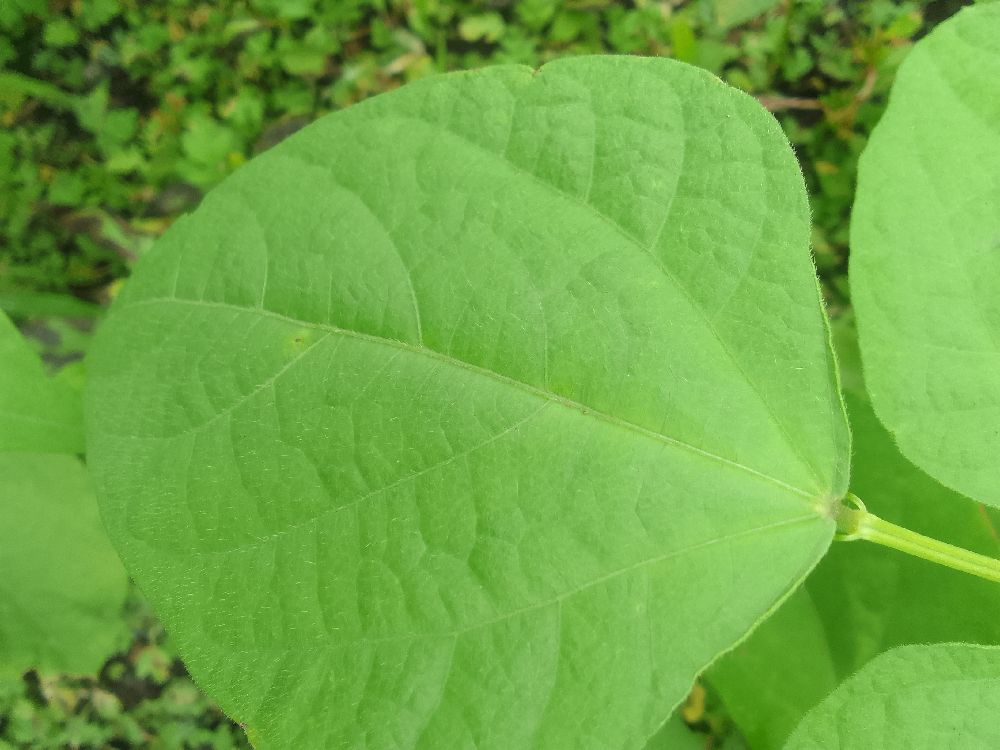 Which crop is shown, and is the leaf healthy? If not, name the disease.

common bean, healthy
